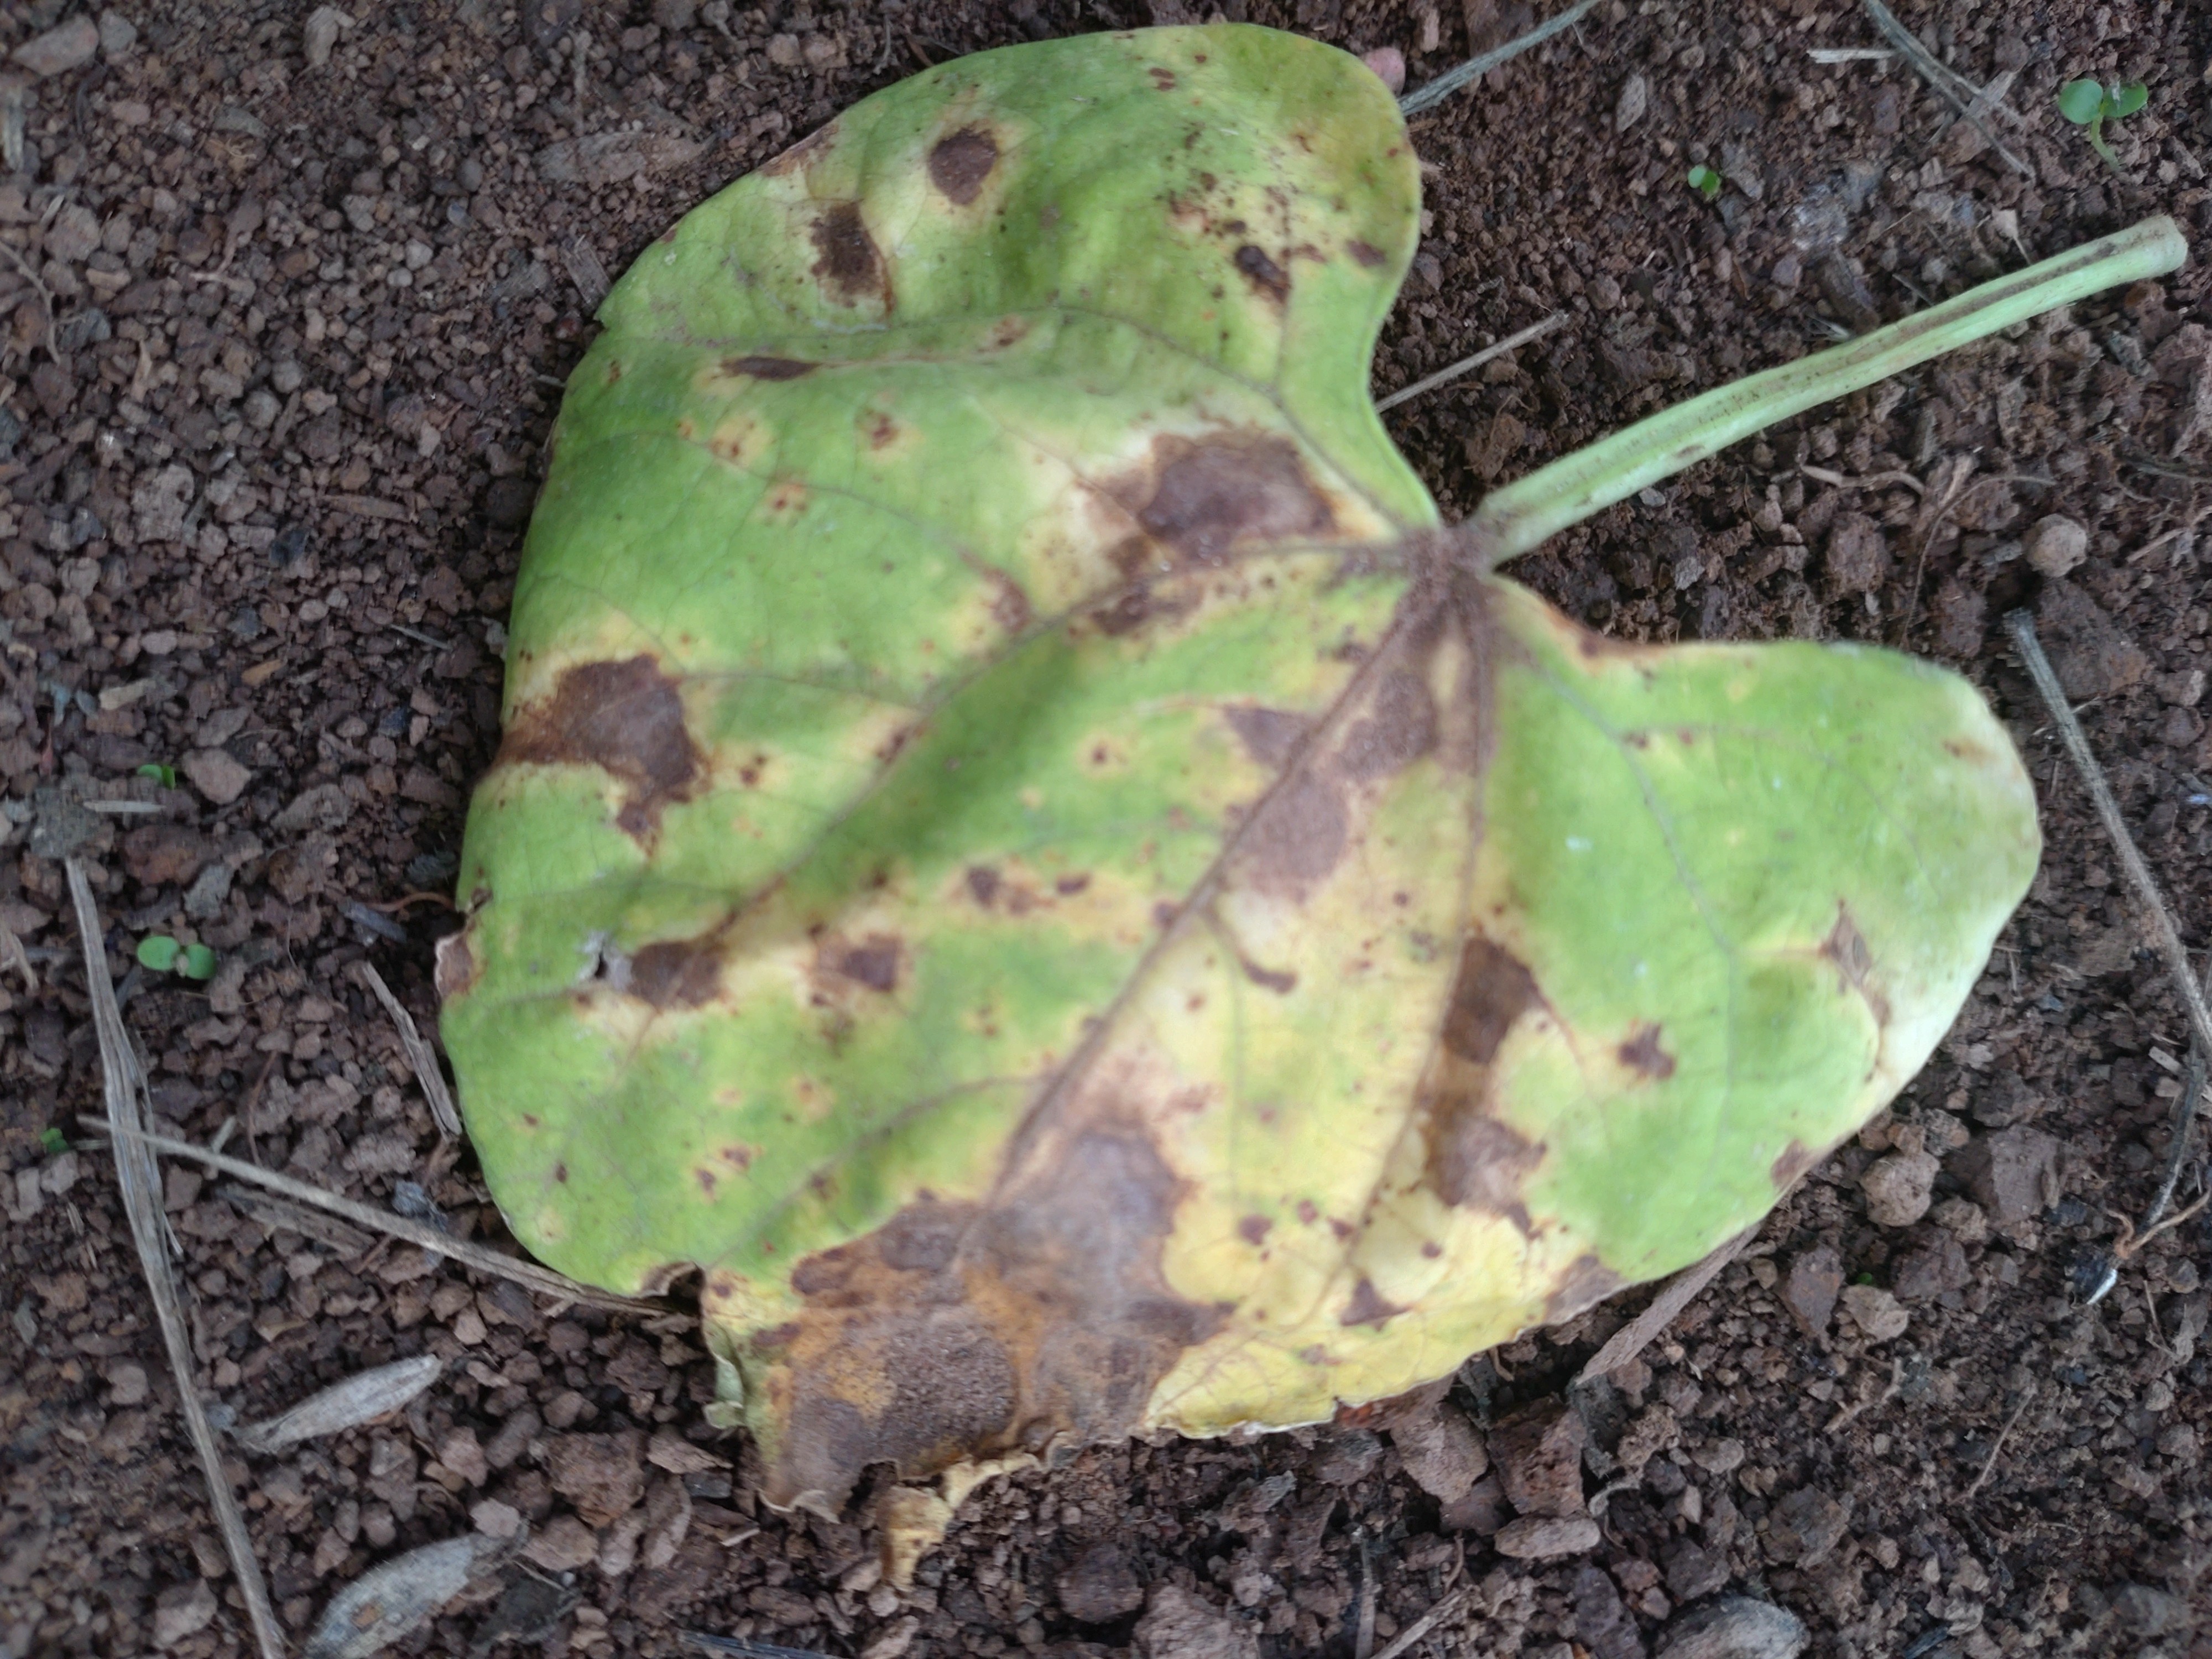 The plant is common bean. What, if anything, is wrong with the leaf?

rust
